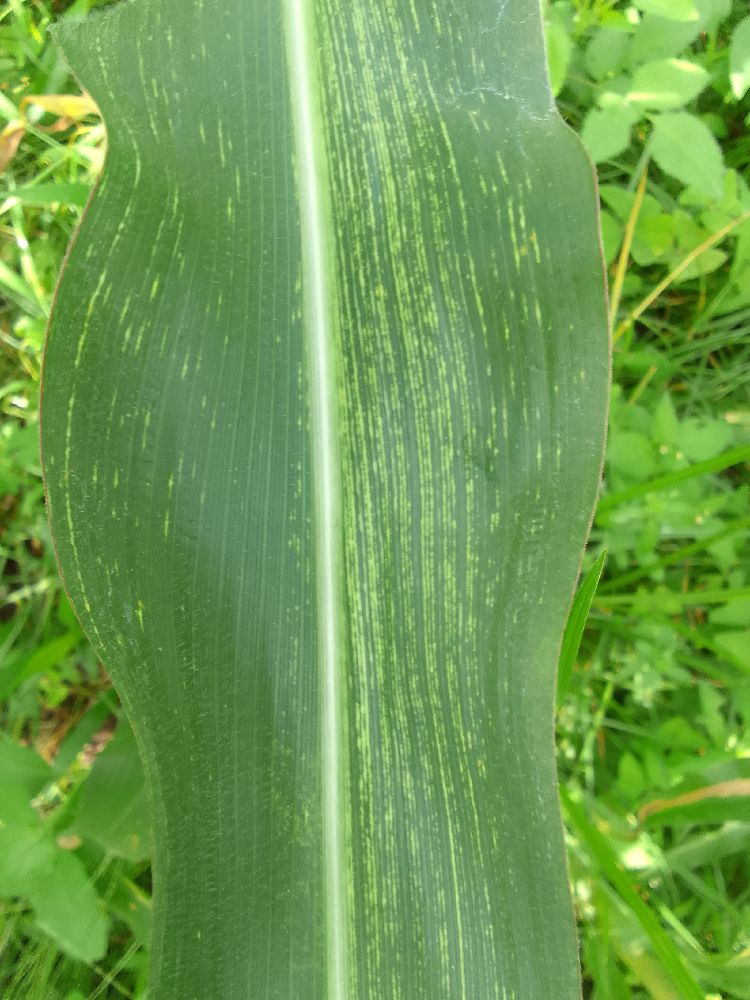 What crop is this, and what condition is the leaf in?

maize, maize streak virus
